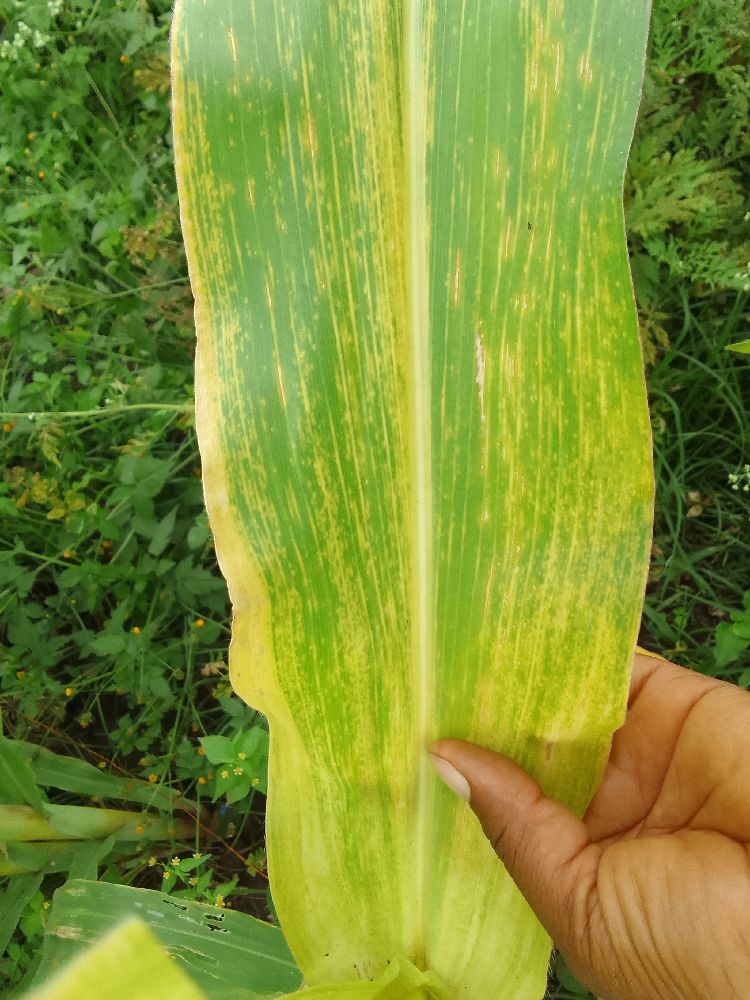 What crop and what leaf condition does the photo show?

maize, maize lethal necrosis
